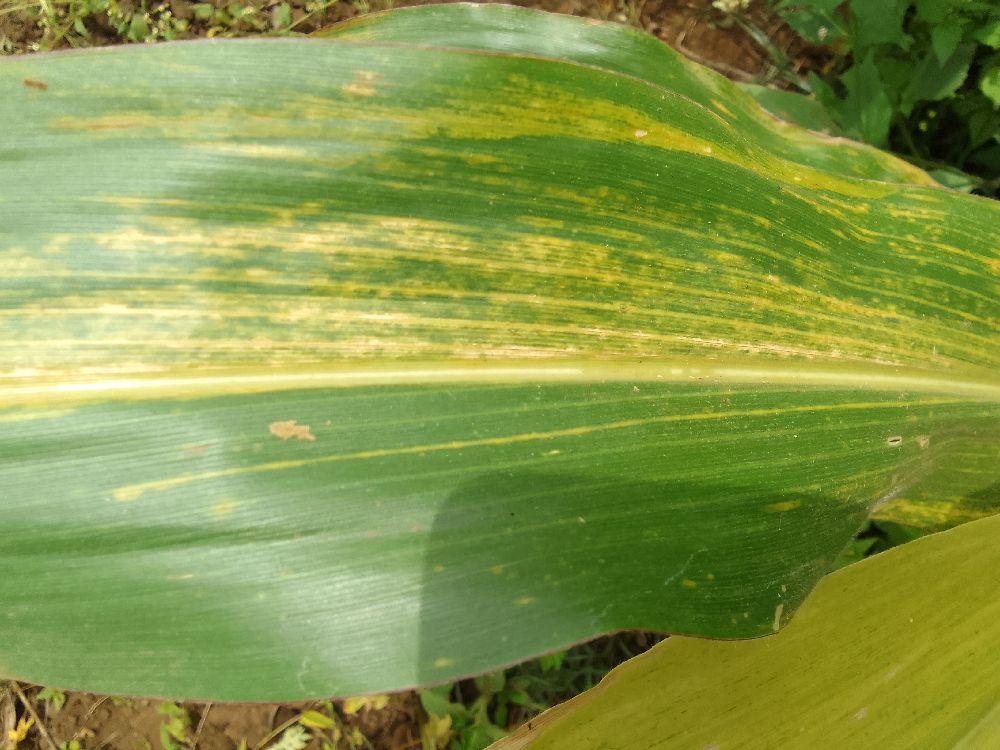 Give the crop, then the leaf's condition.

maize, maize lethal necrosis
